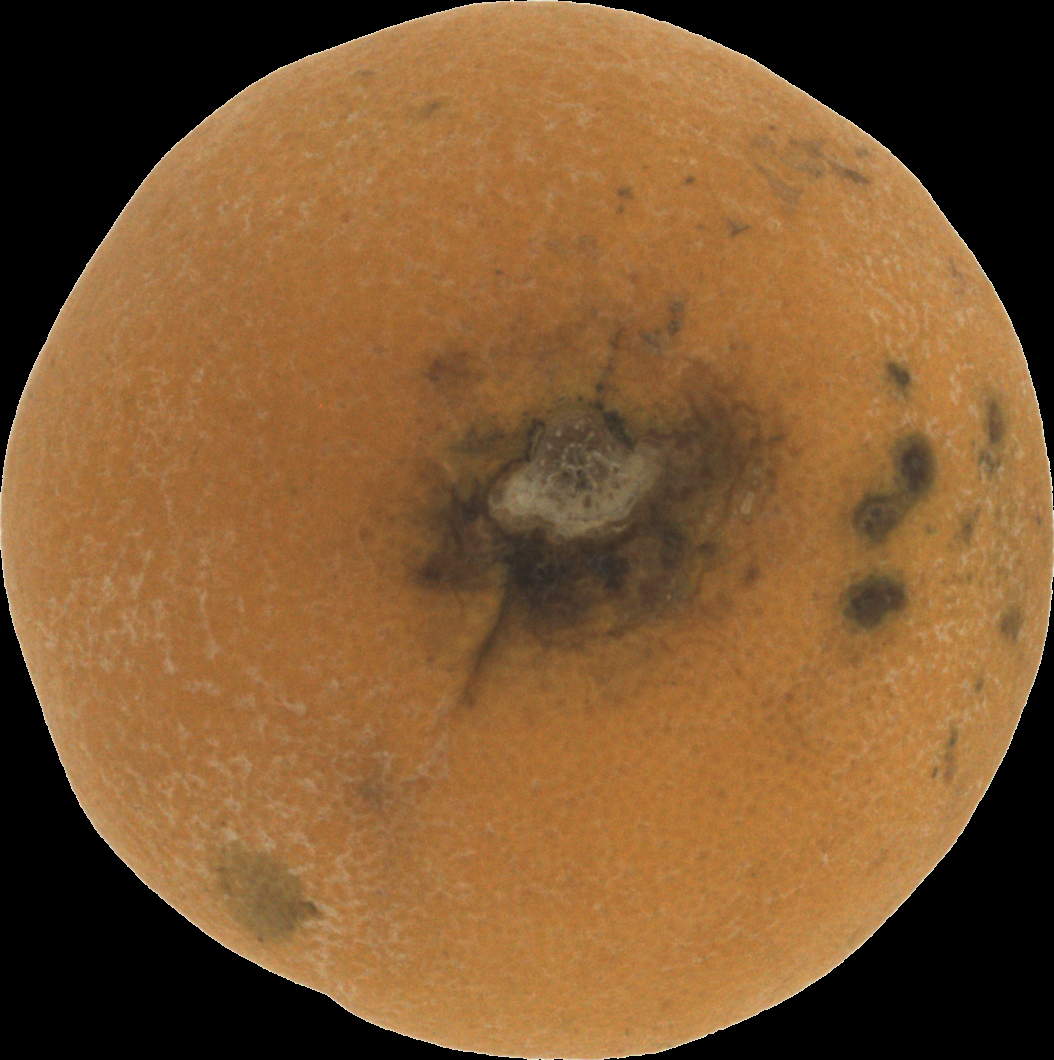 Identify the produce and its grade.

orange, bad
